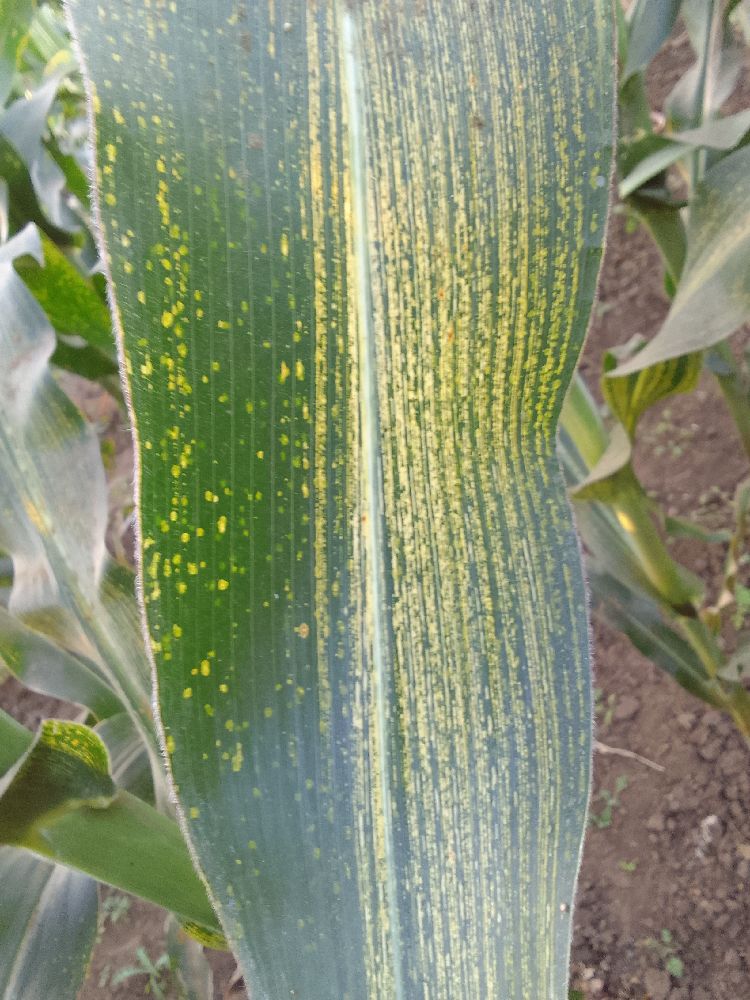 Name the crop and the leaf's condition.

maize, maize streak virus
